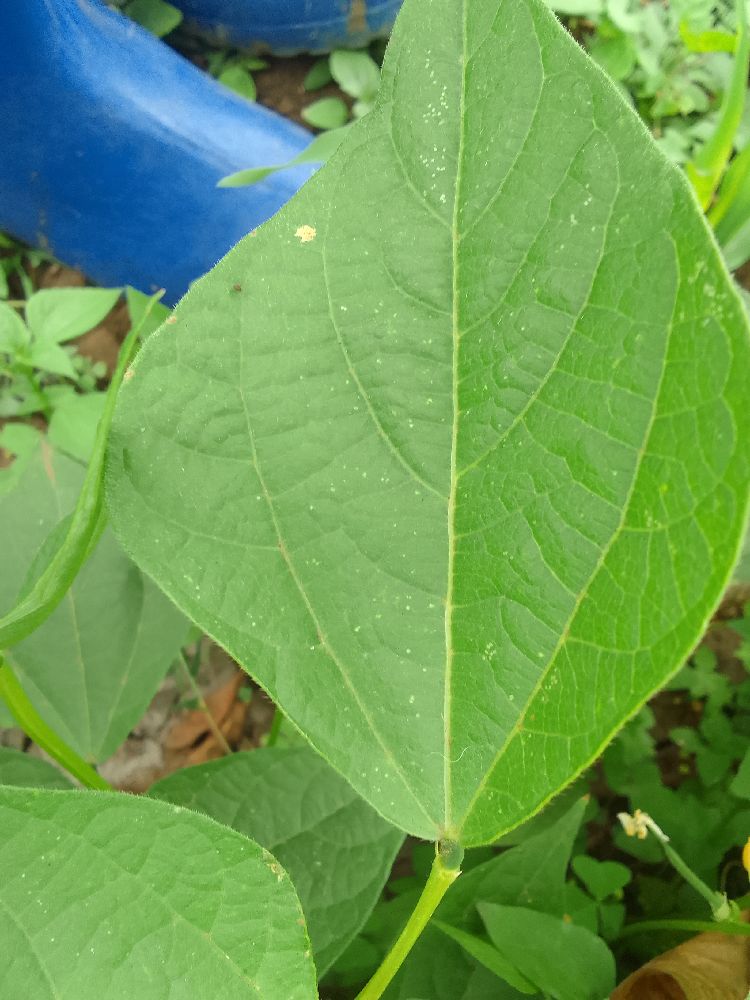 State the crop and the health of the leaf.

common bean, healthy
